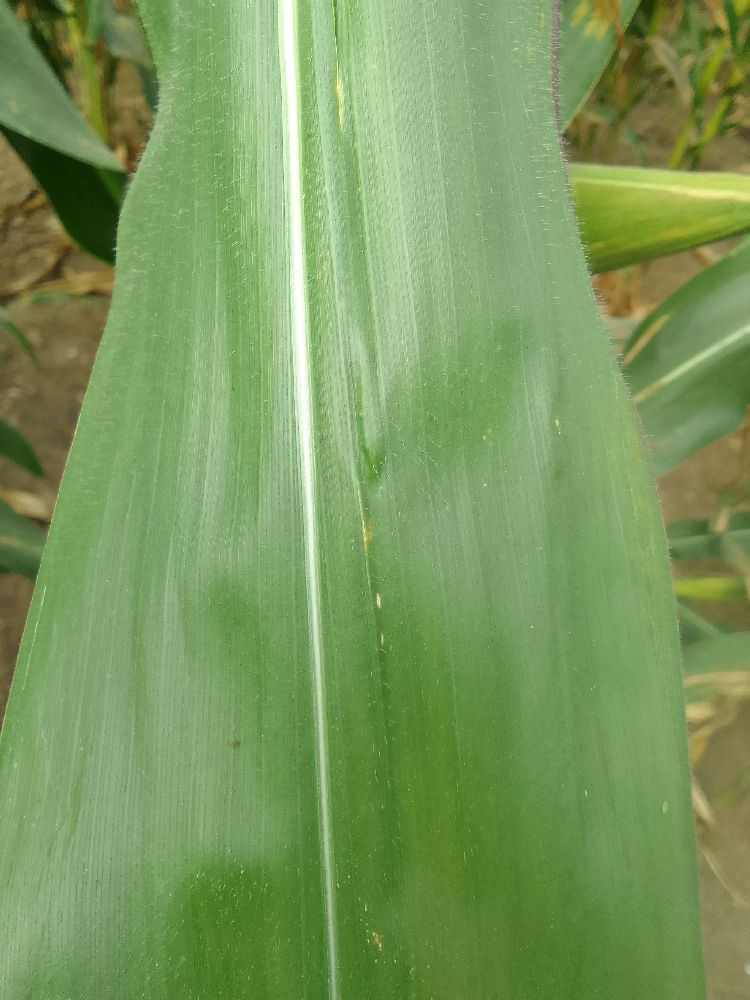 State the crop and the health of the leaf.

maize, healthy
